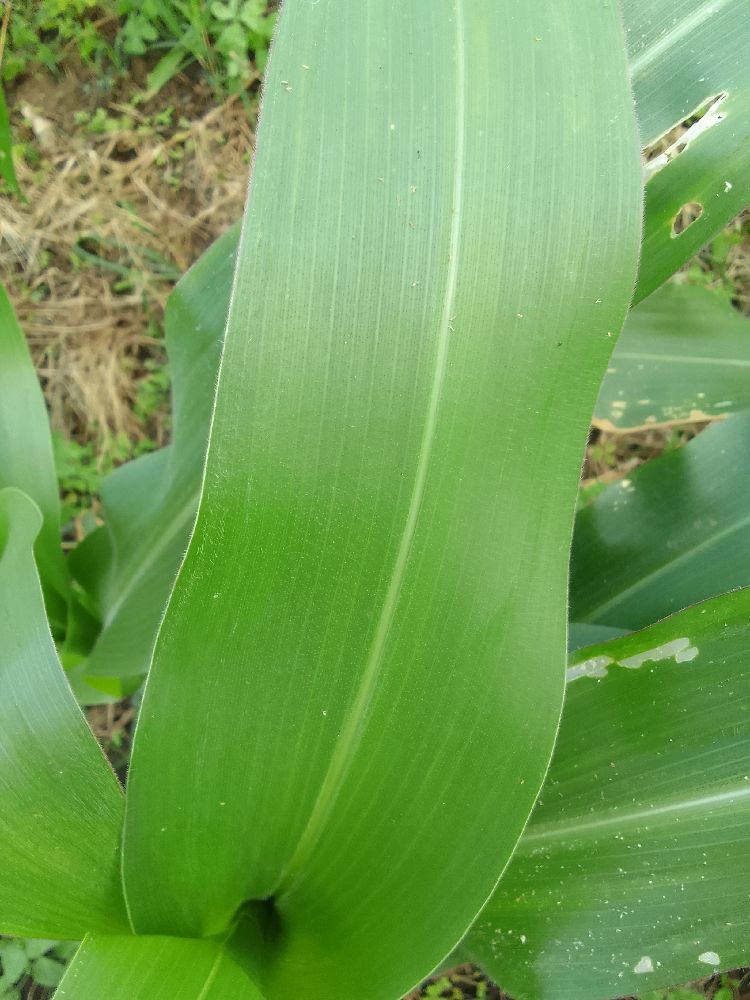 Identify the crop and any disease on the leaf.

maize, healthy
